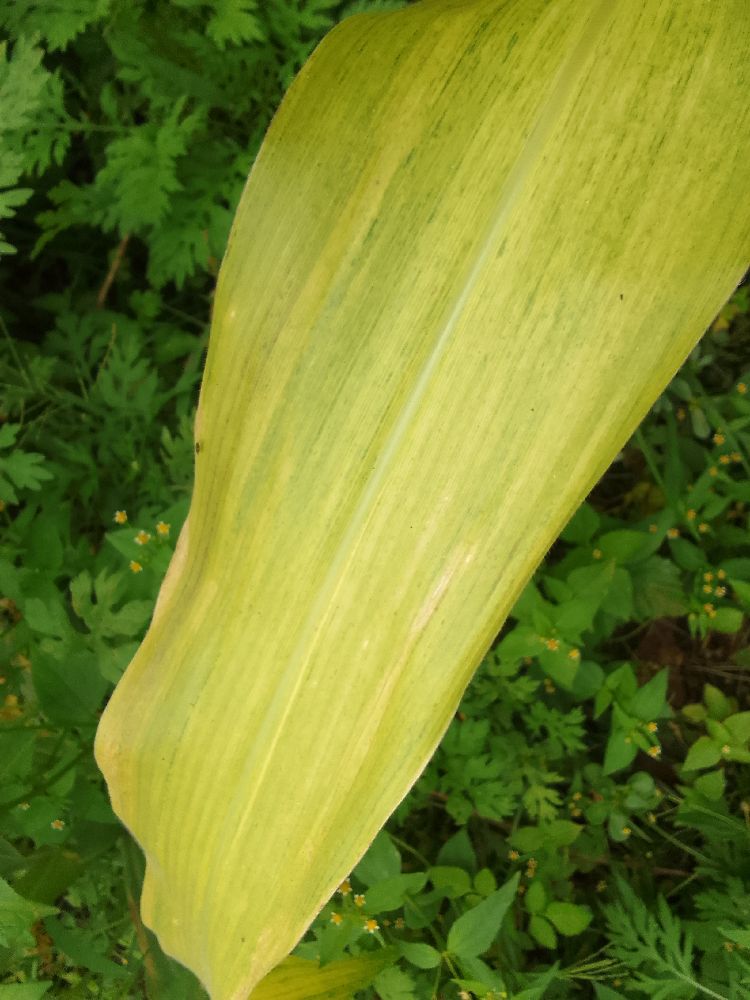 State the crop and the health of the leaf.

maize, maize lethal necrosis
